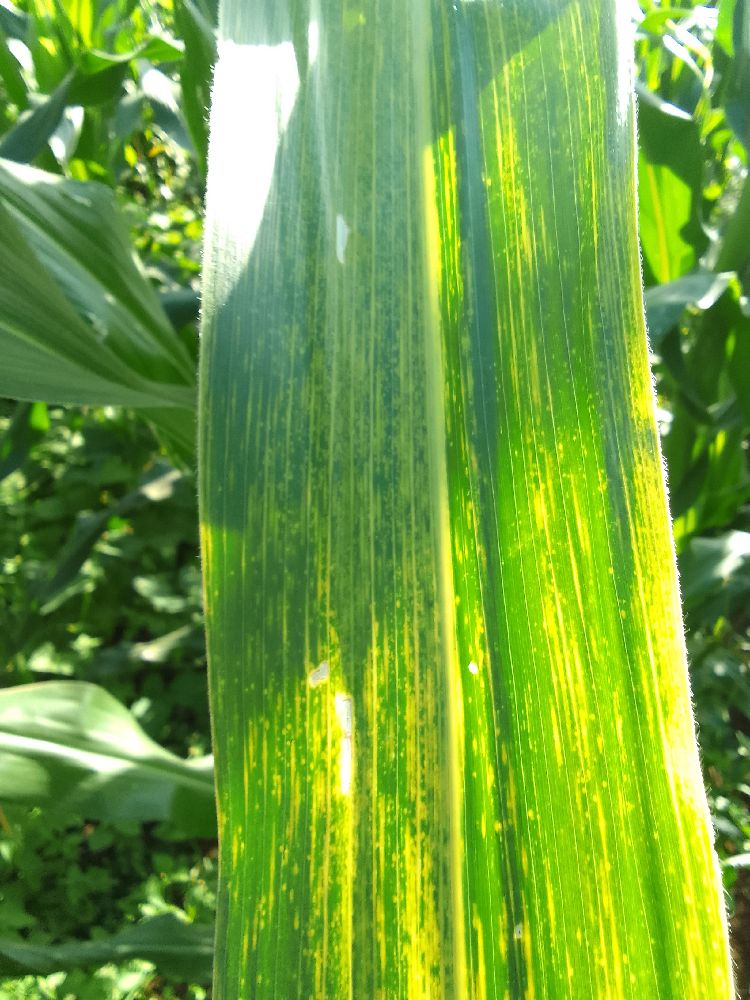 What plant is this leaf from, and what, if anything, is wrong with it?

maize, maize lethal necrosis
